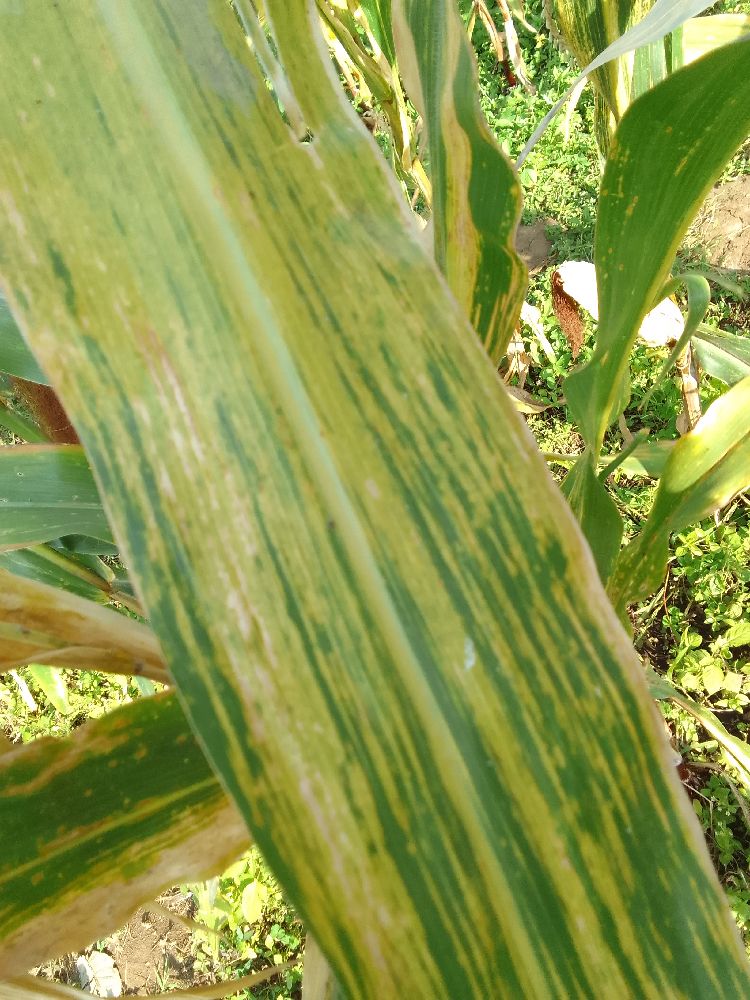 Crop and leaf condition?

maize, maize lethal necrosis
